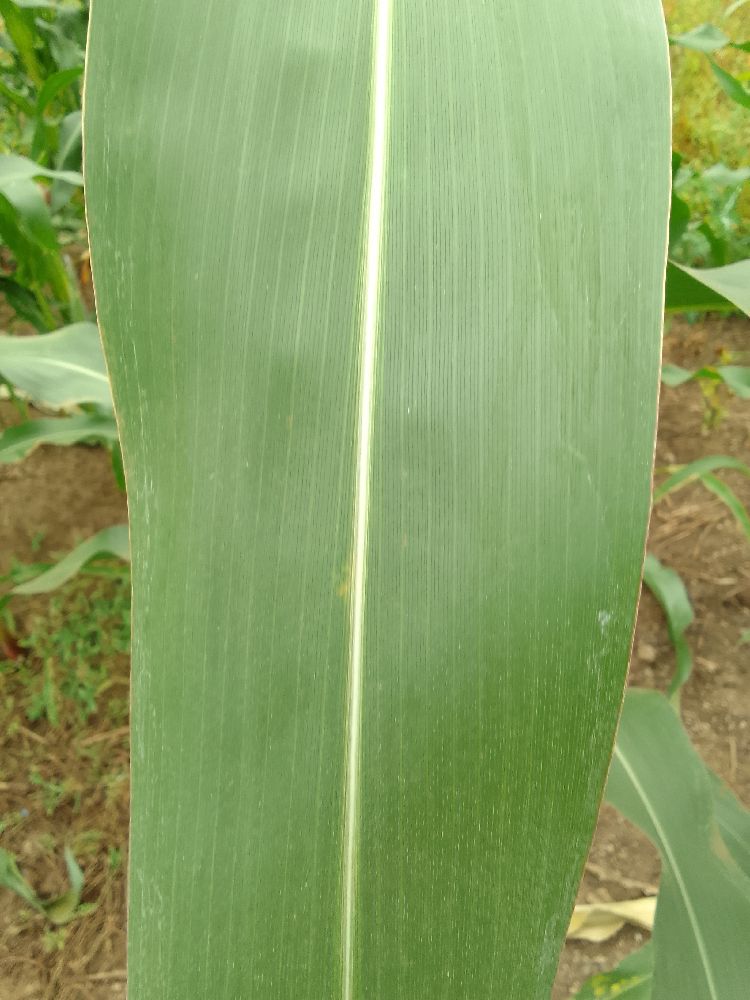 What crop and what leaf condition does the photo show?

maize, healthy
